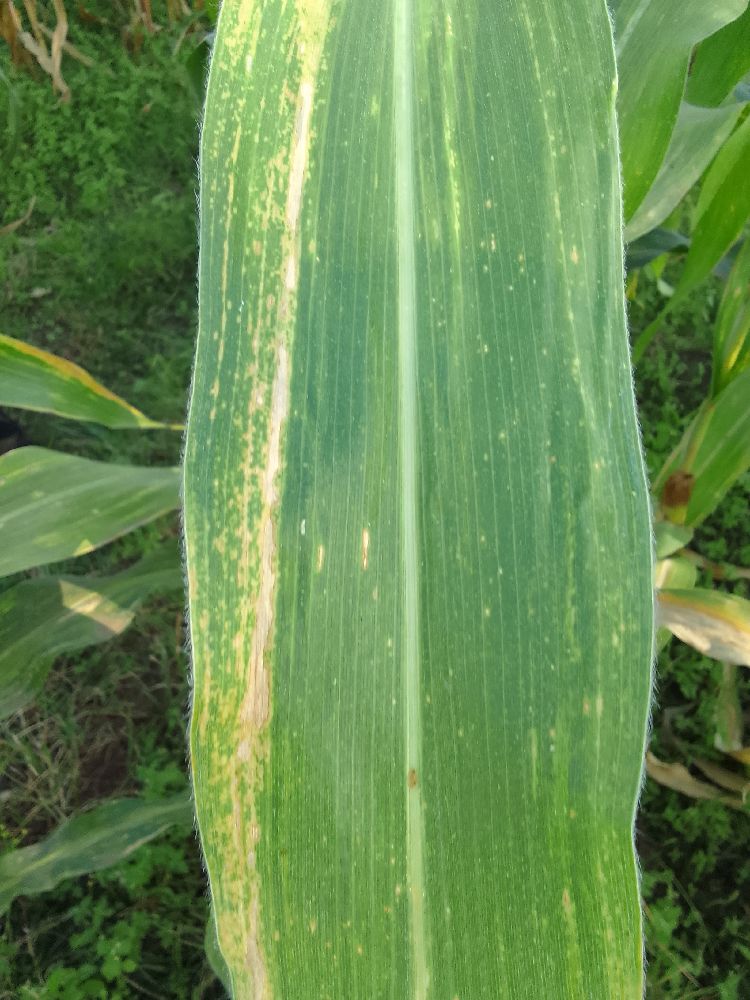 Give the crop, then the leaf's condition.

maize, maize lethal necrosis
